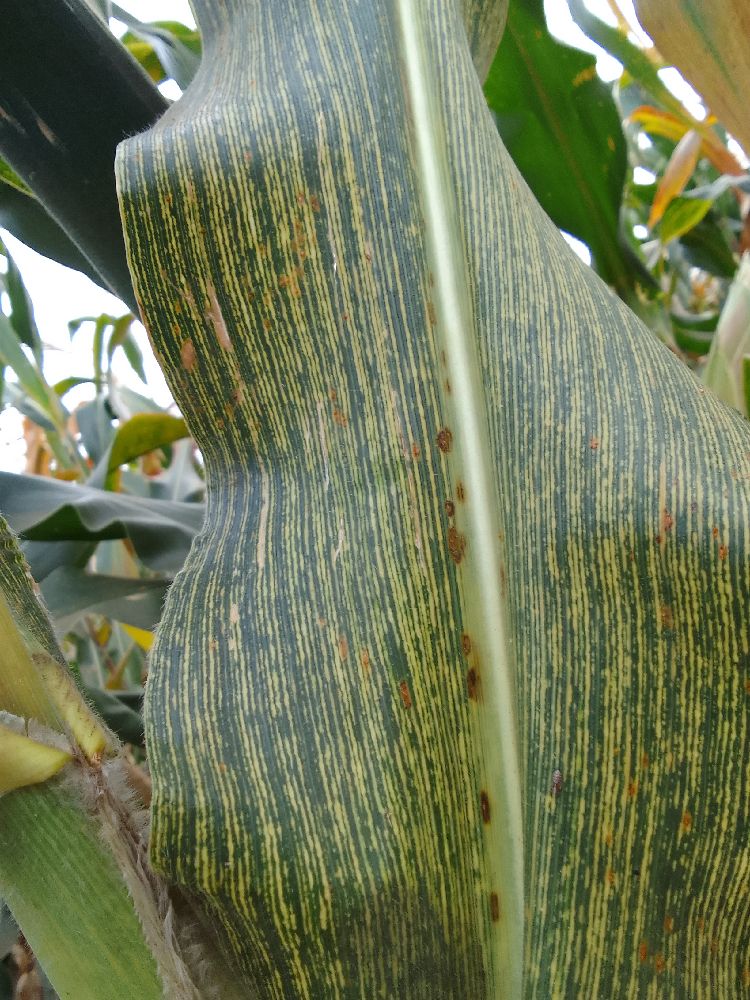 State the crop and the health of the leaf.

maize, maize streak virus
